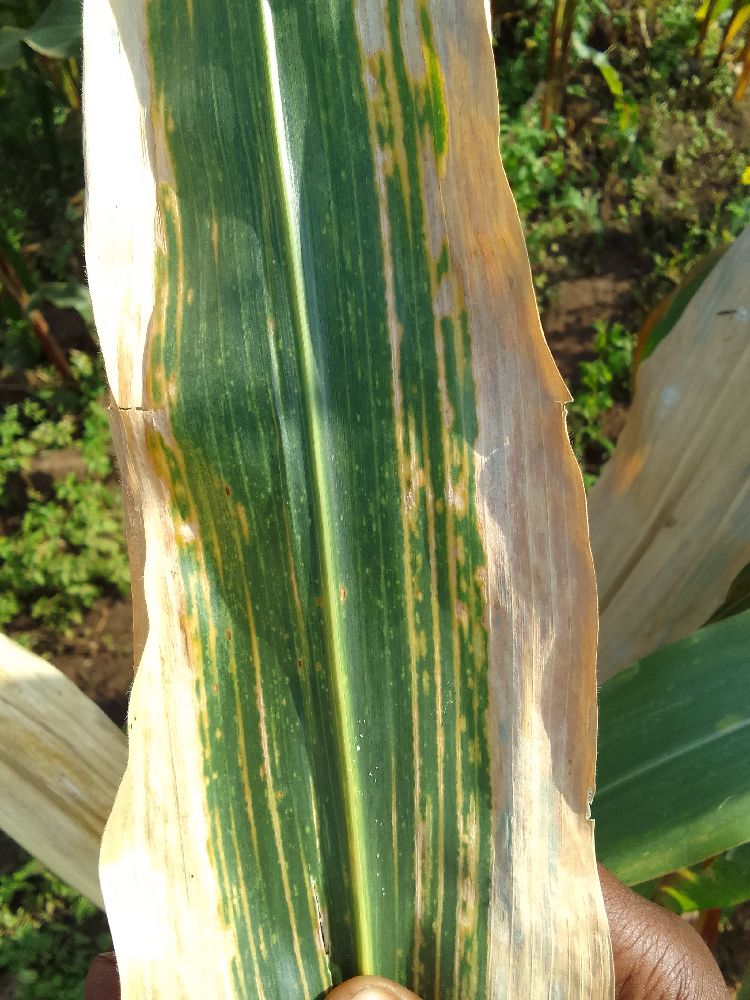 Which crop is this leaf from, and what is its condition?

common bean, bean anthracnose
